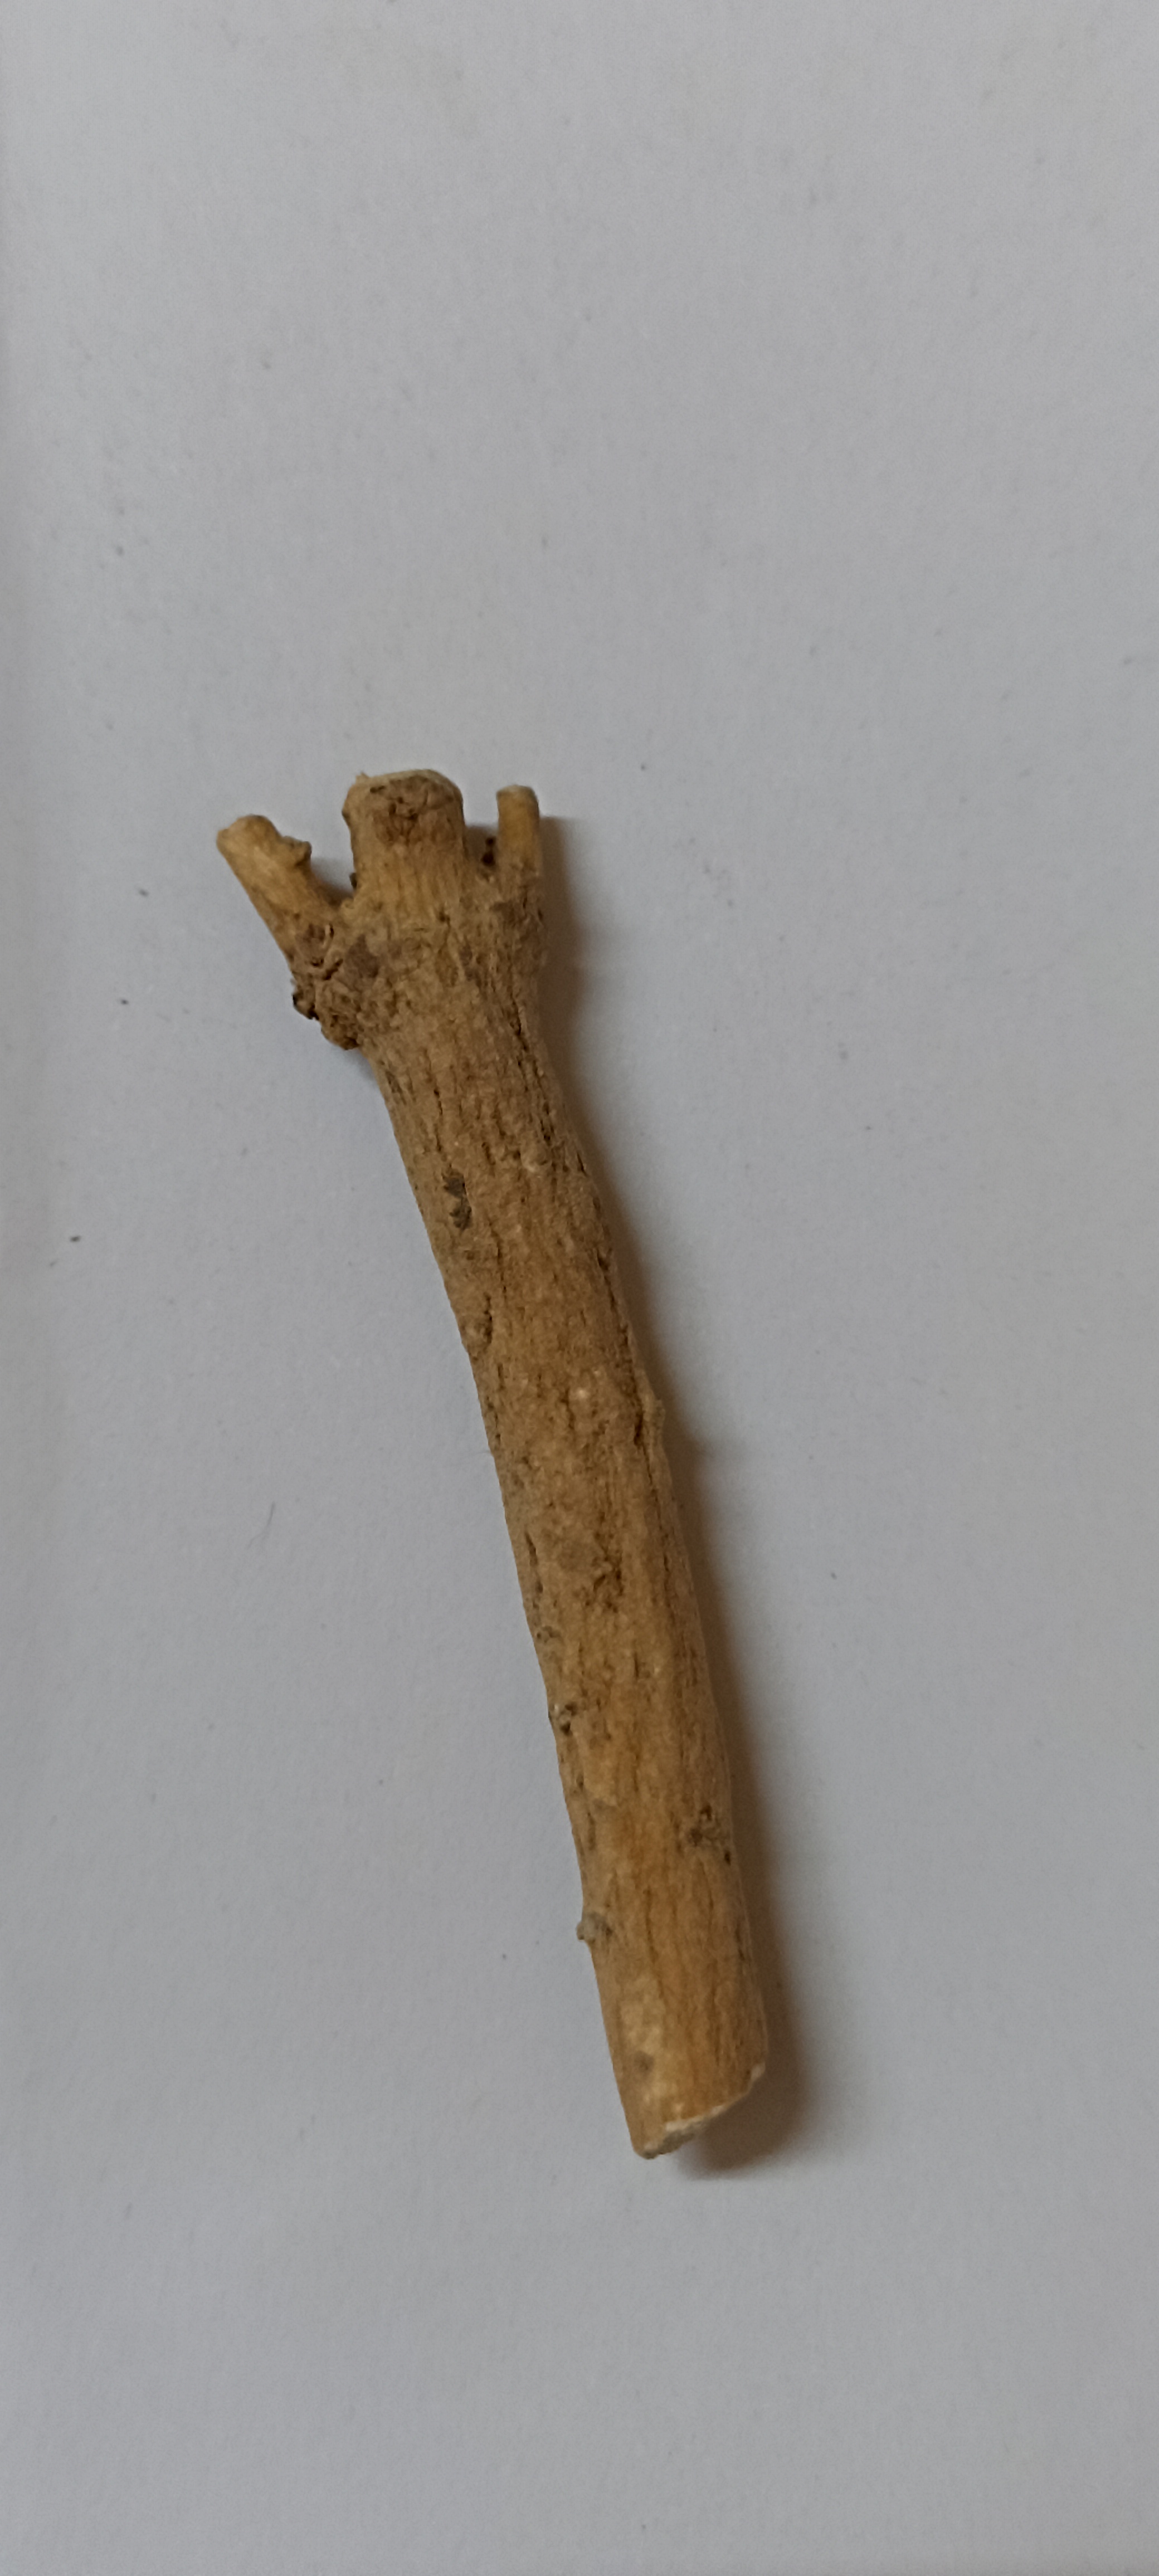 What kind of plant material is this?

ashwagandha
